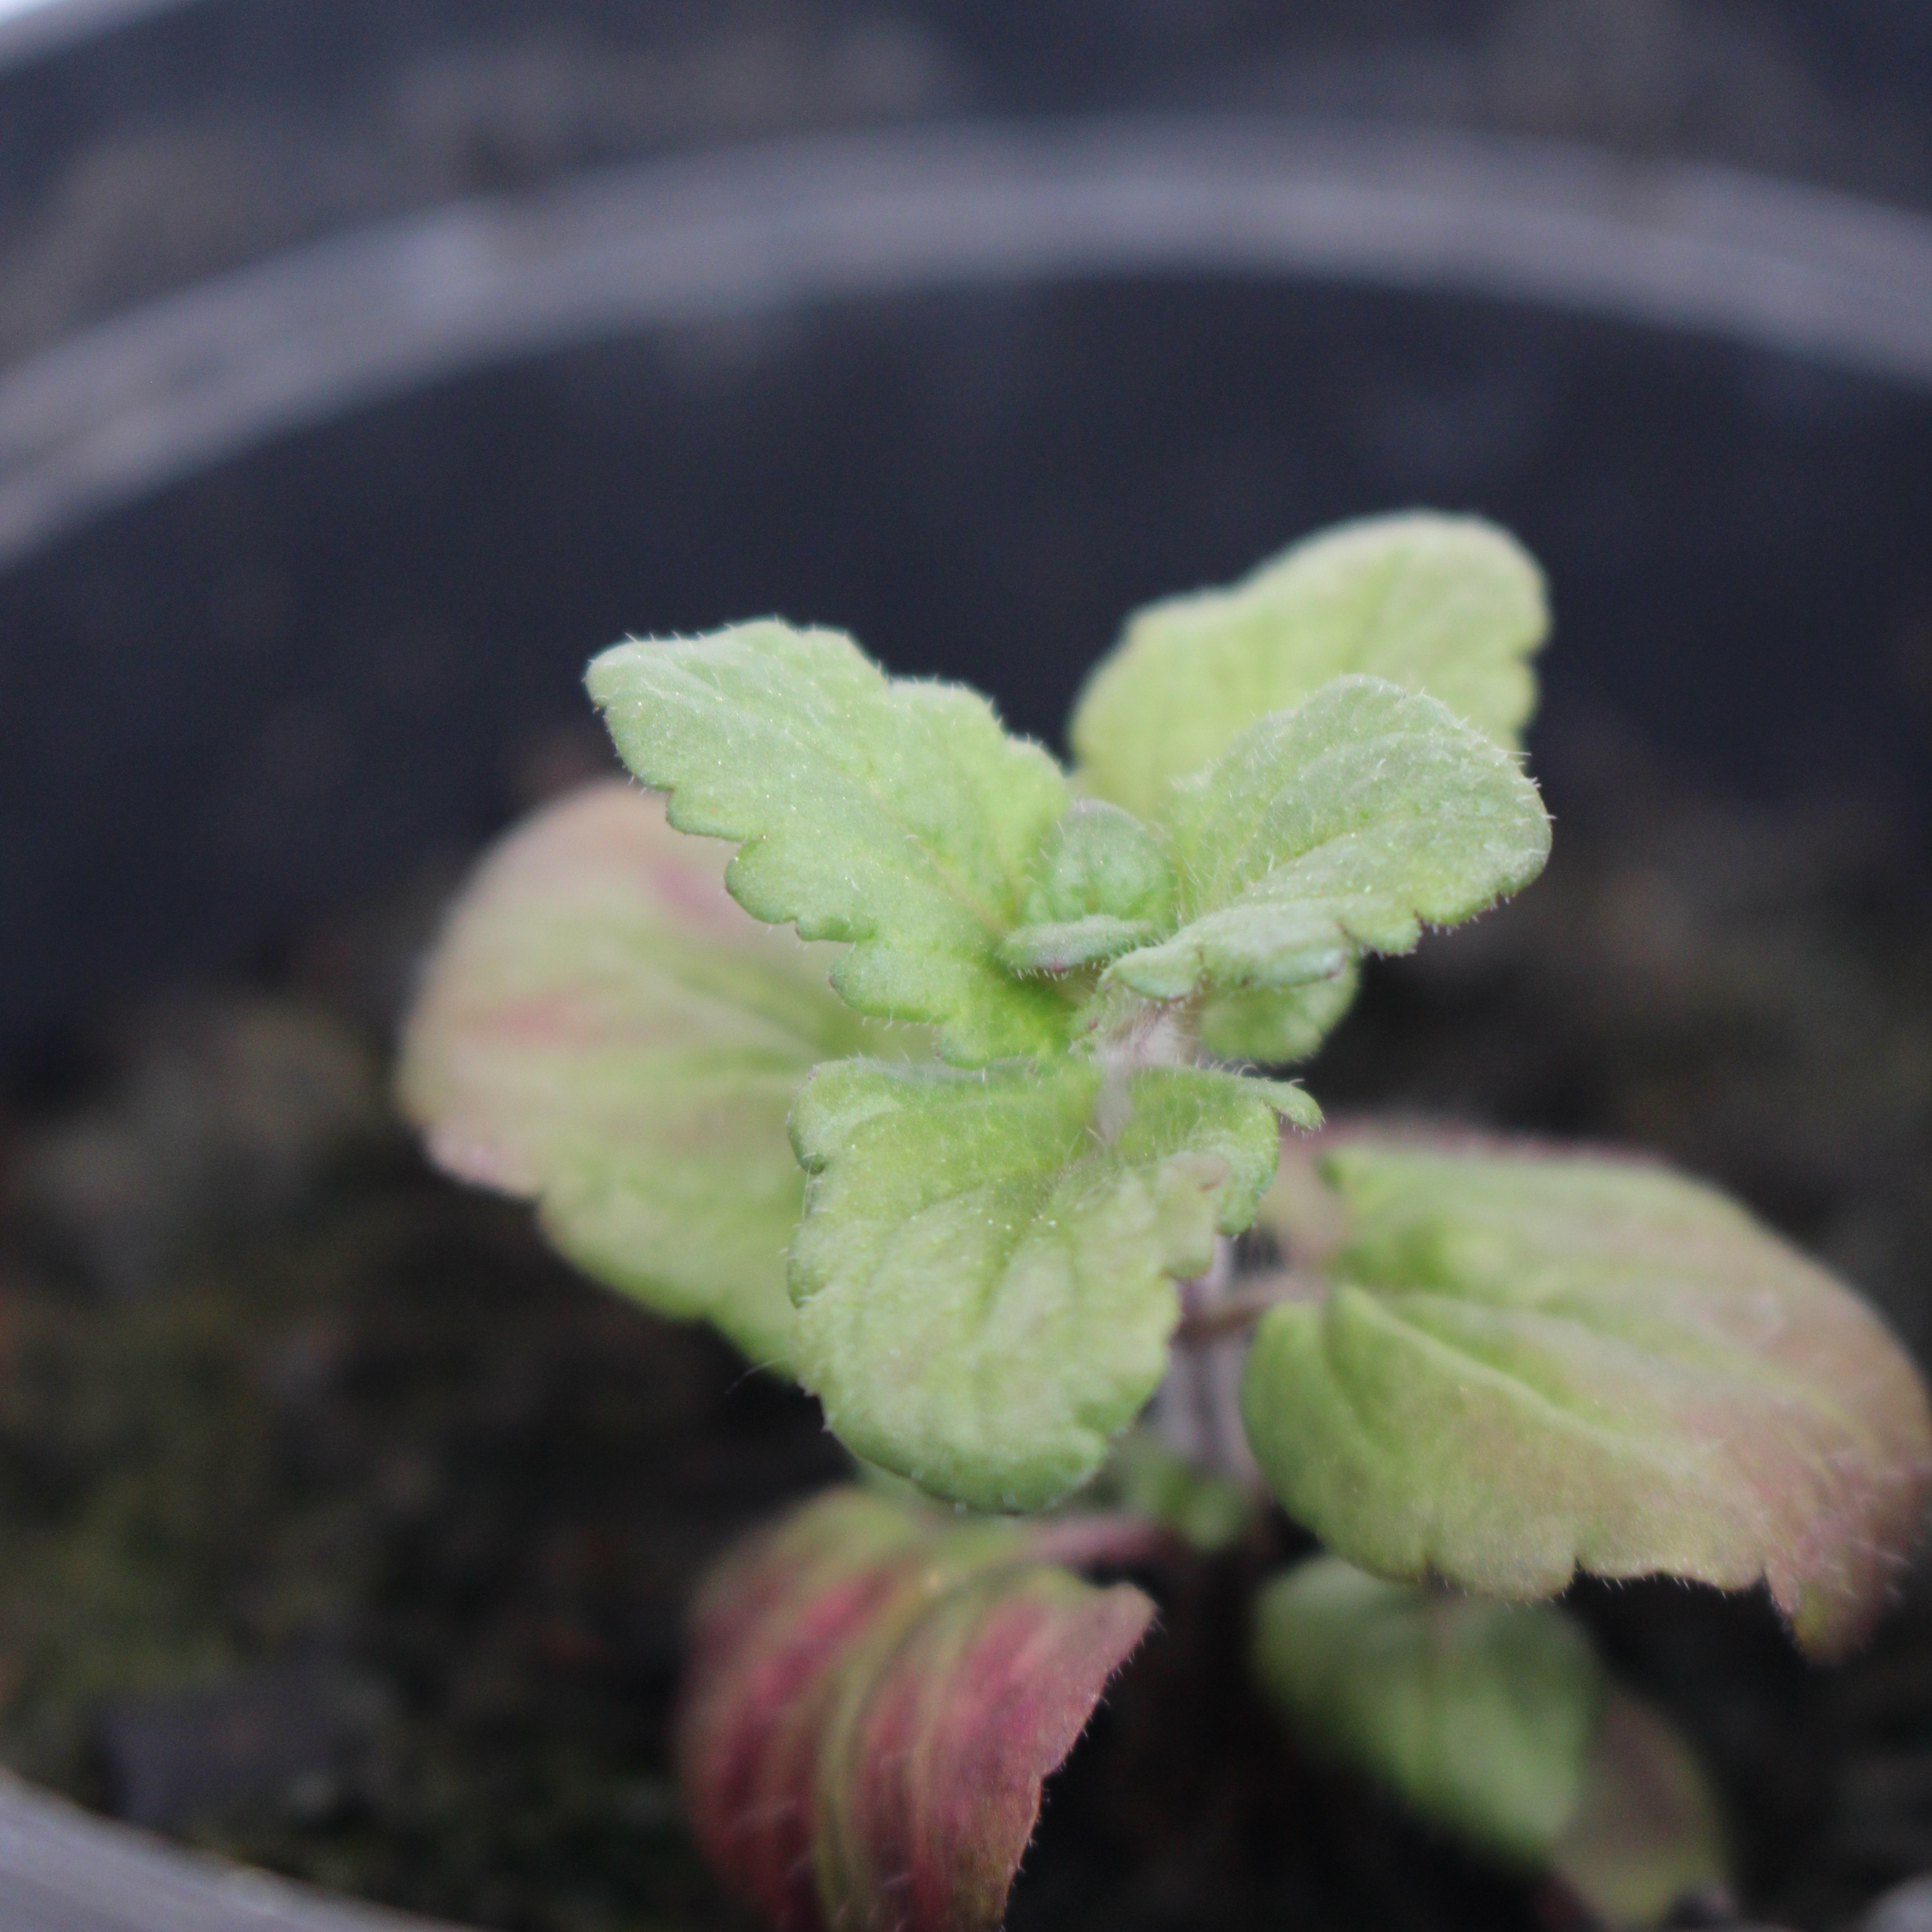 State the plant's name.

Veronica persica
